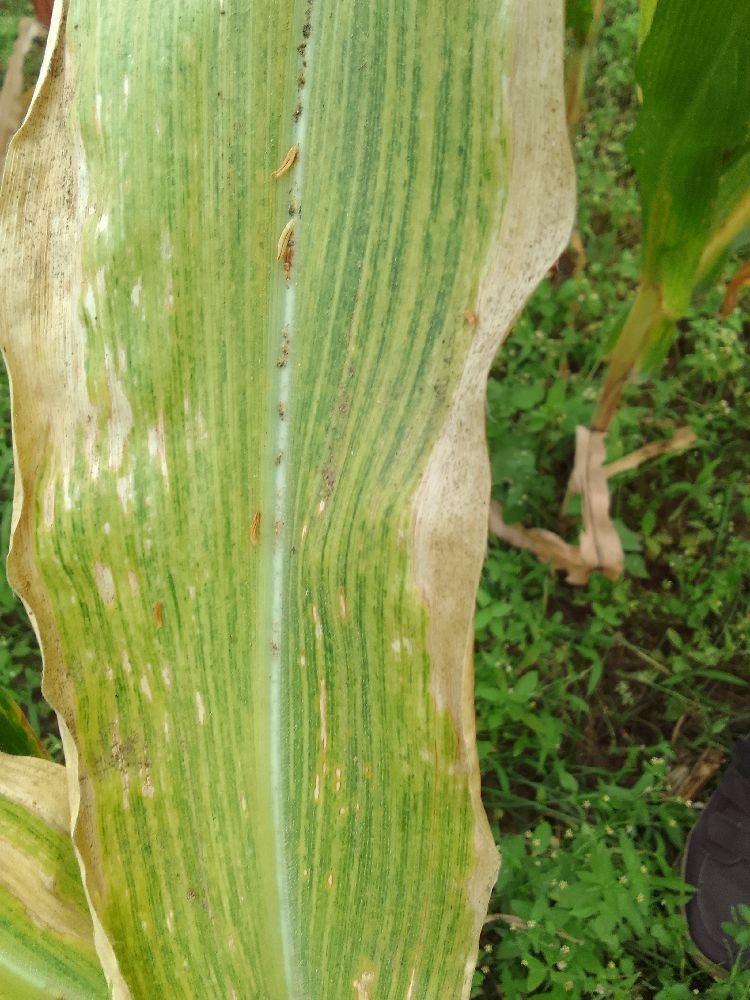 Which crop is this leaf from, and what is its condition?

maize, maize lethal necrosis
